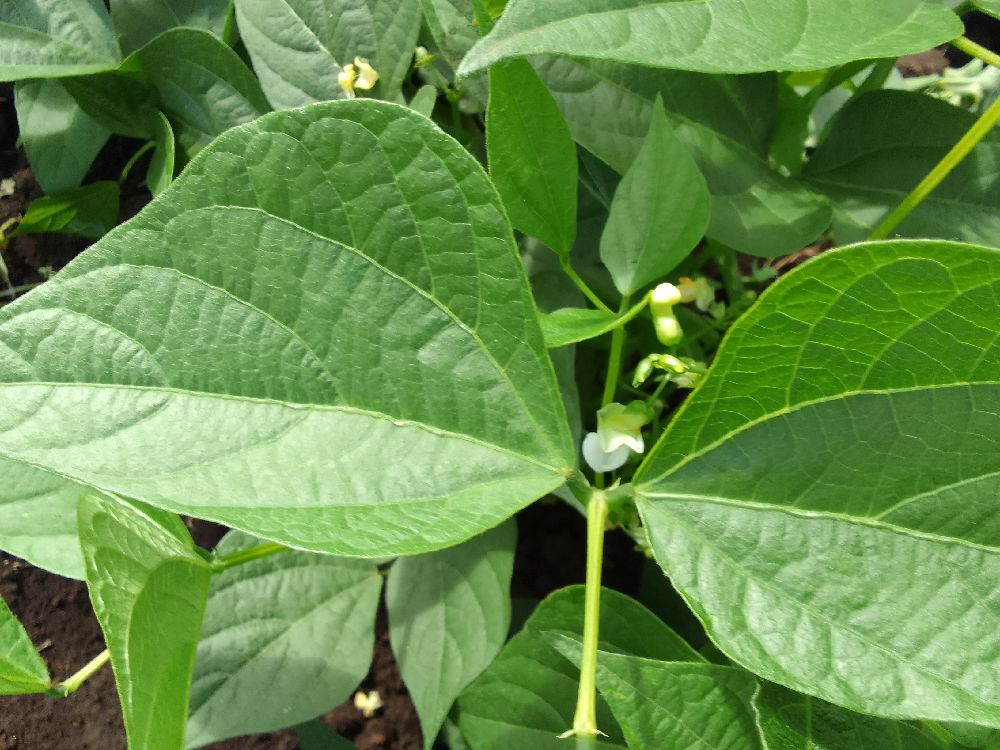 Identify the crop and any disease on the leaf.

common bean, healthy
